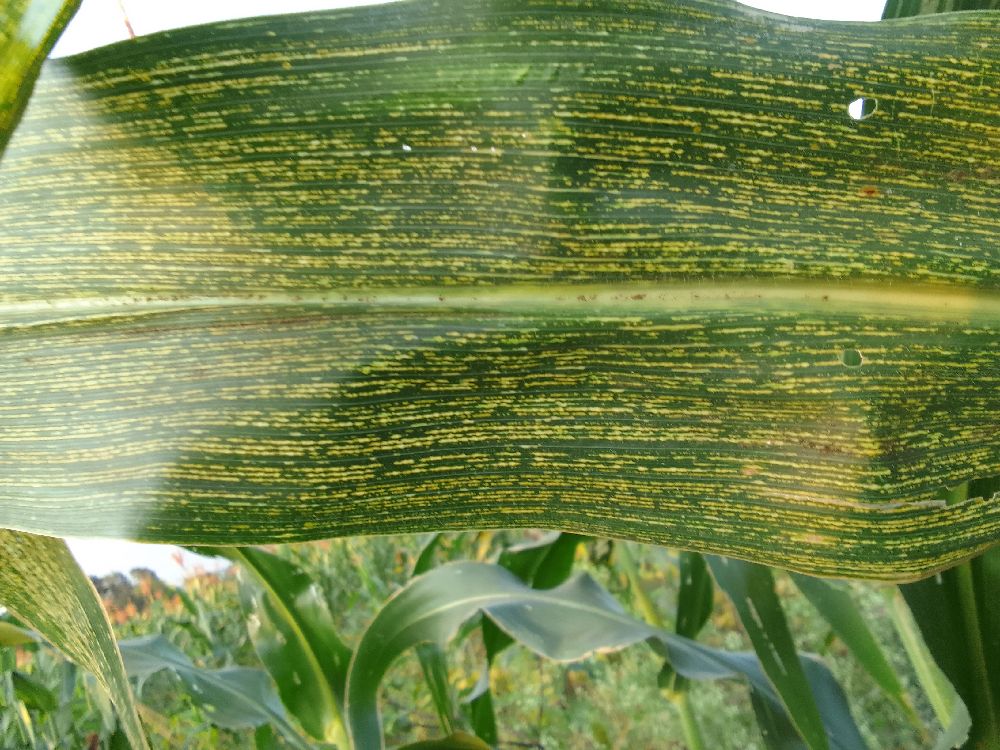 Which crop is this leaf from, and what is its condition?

maize, maize streak virus
